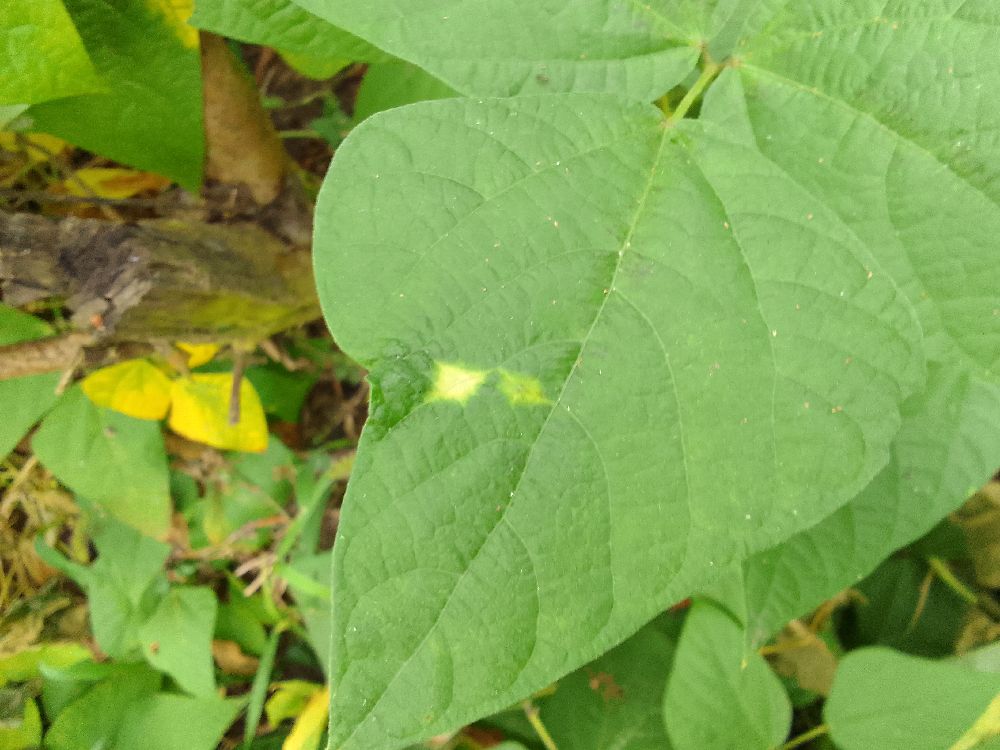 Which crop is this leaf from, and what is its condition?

common bean, healthy
